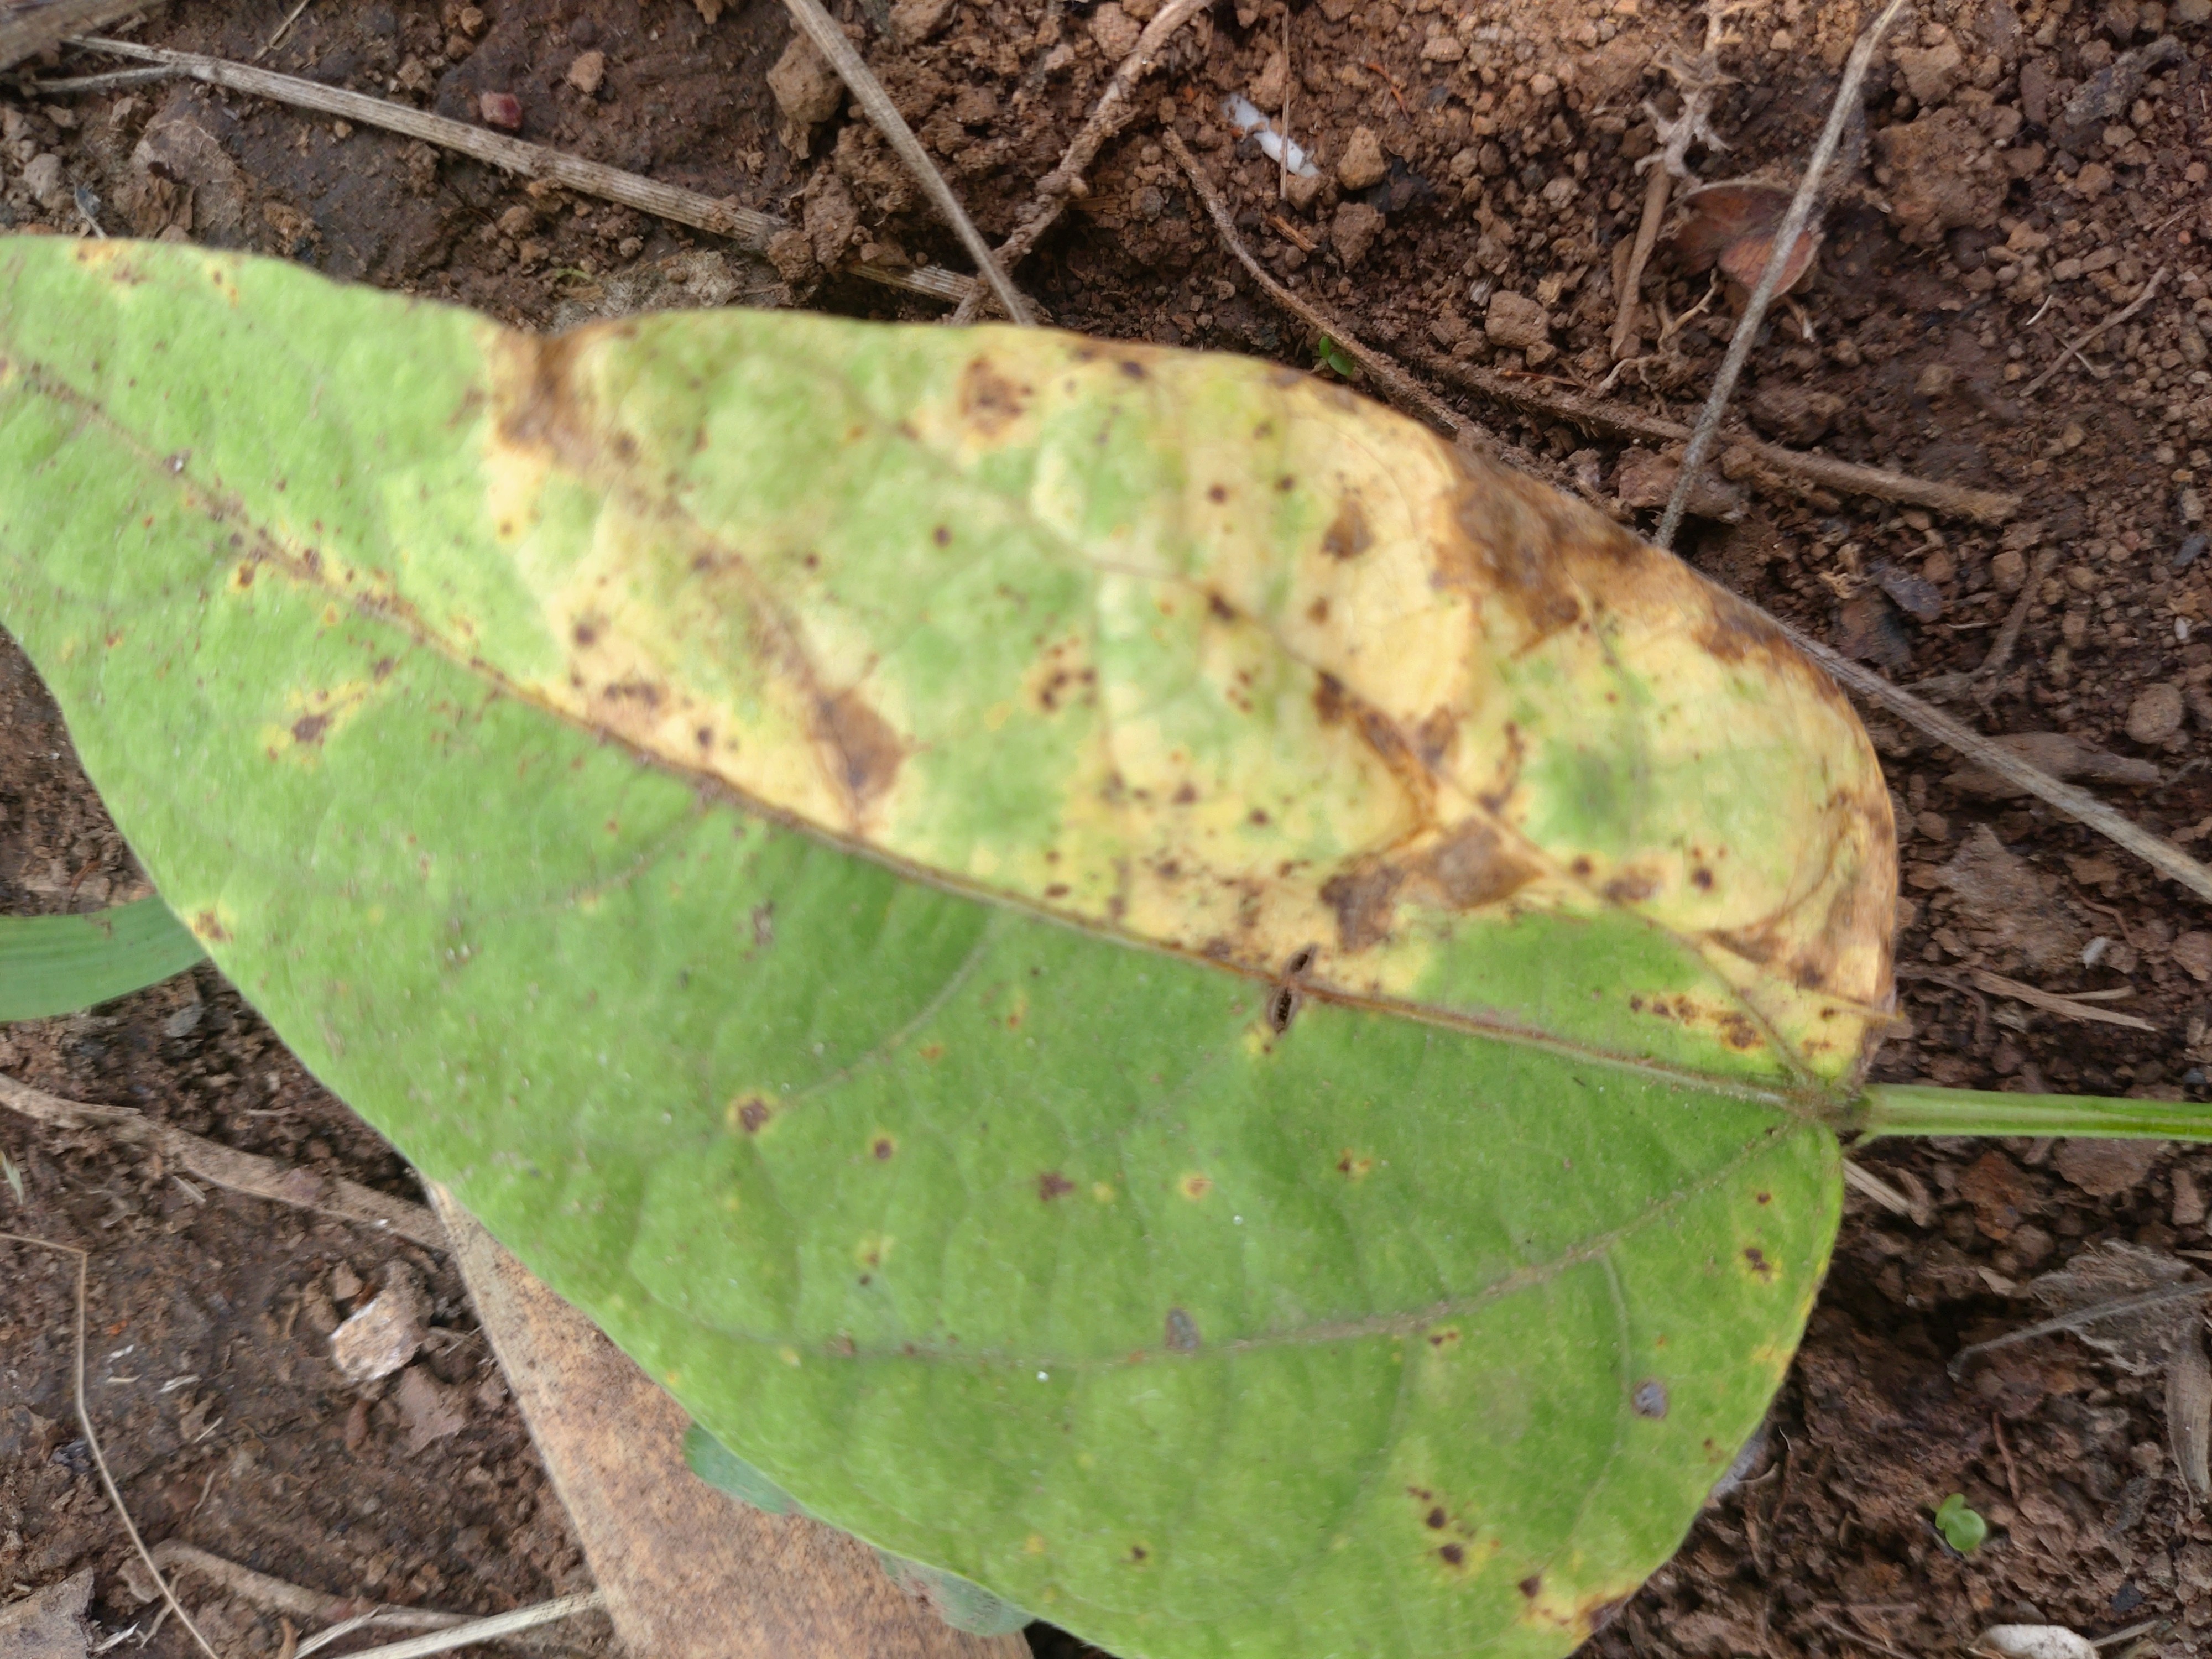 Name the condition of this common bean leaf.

rust
